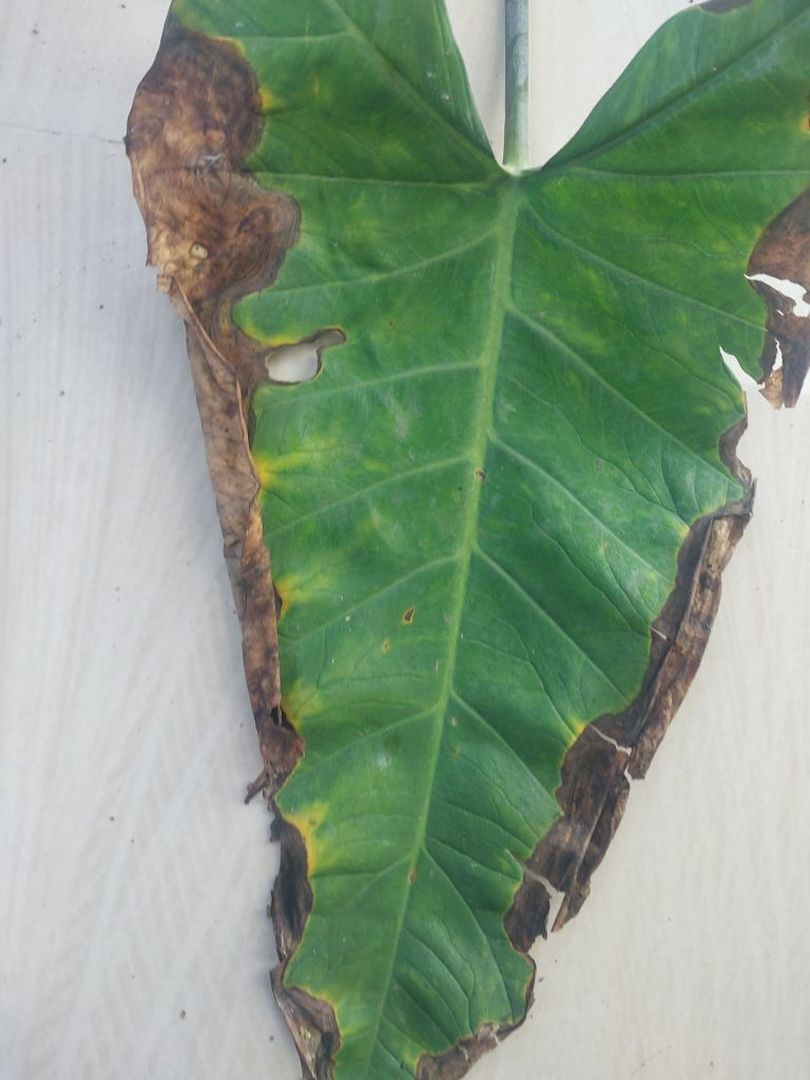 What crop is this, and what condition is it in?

taro, leaf blight
